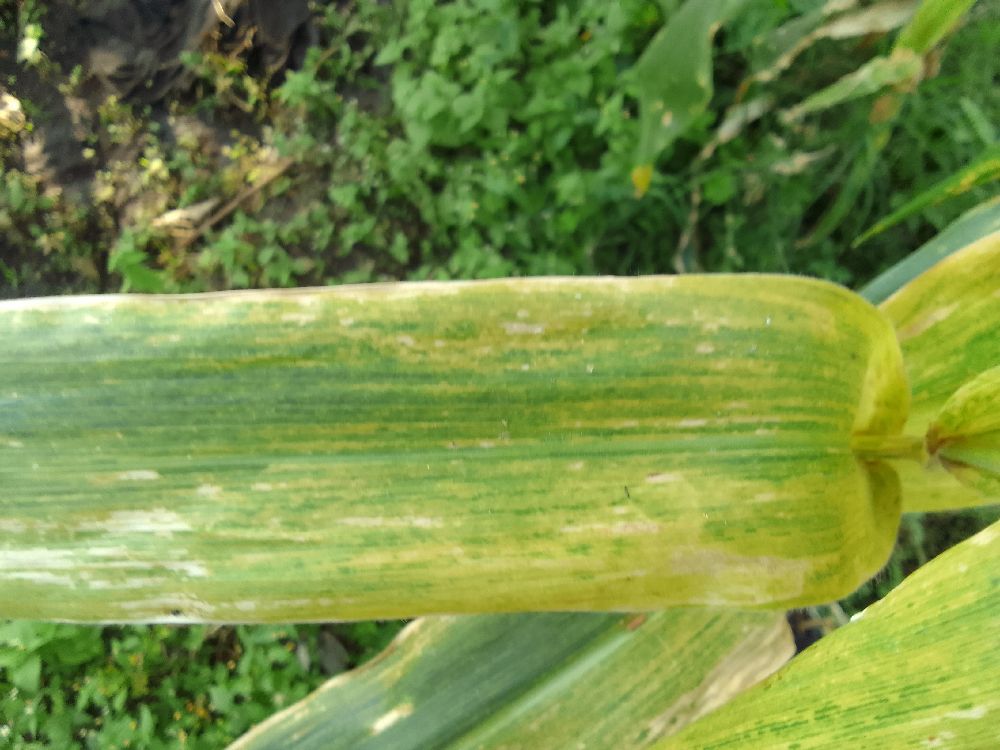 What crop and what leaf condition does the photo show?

maize, maize lethal necrosis
